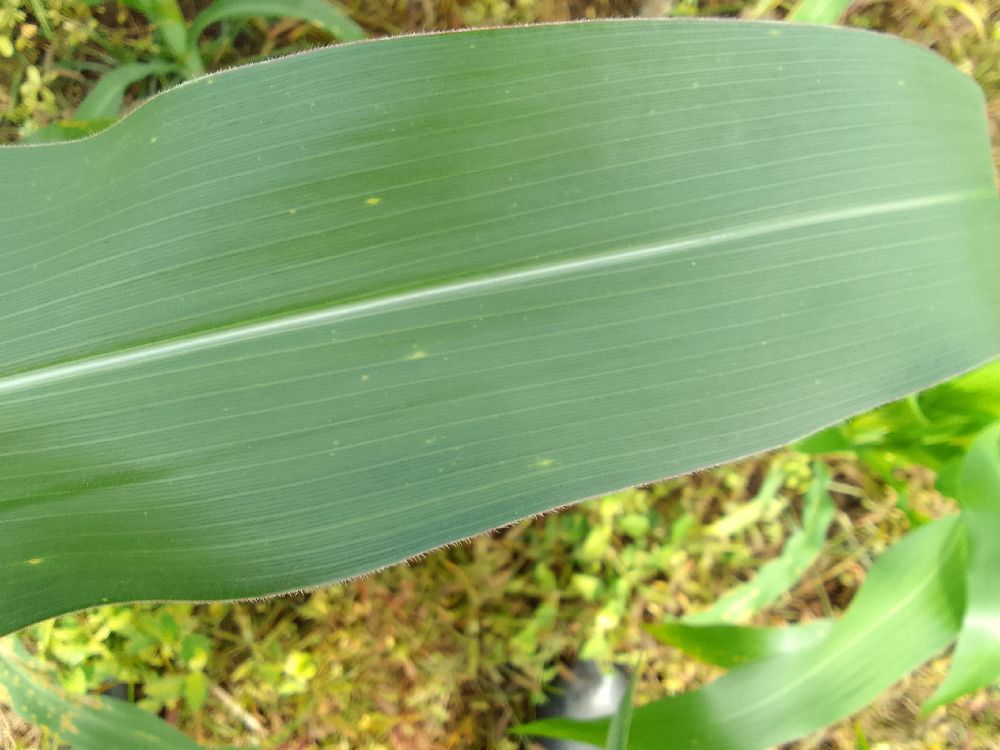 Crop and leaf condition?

maize, healthy
